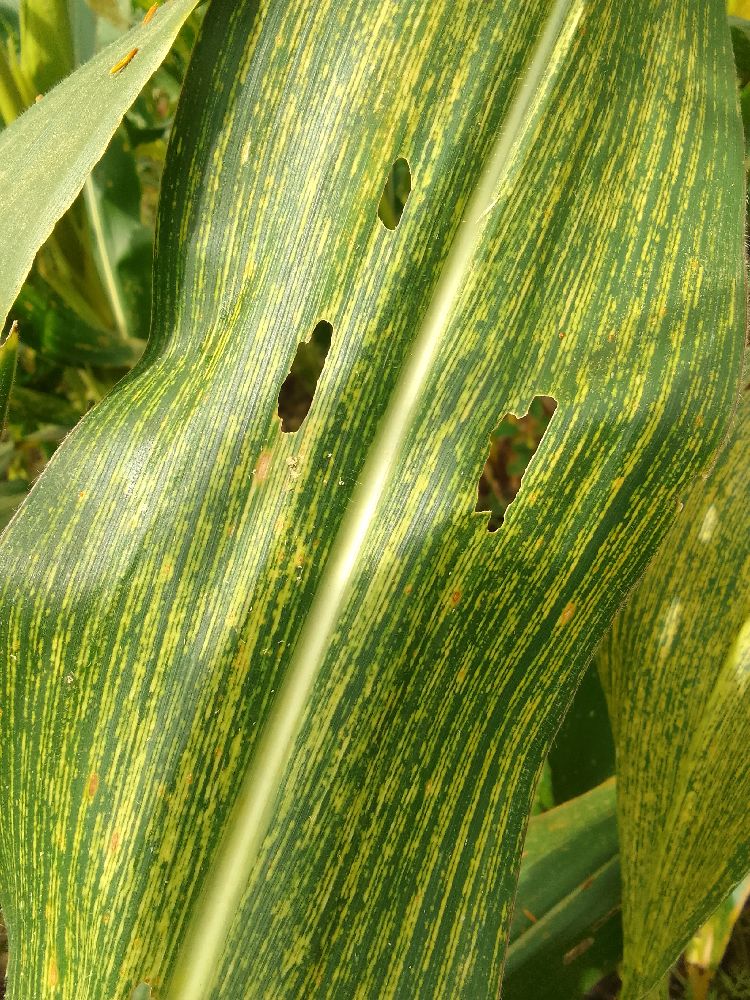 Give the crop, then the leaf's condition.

maize, maize streak virus
